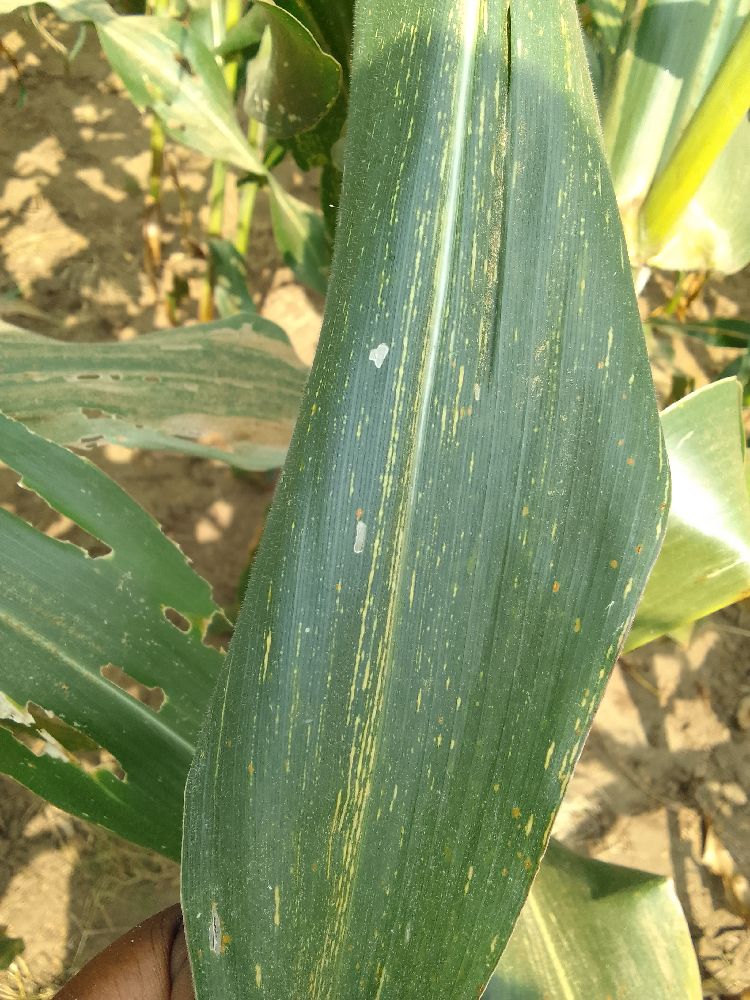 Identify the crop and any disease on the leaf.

maize, maize streak virus
